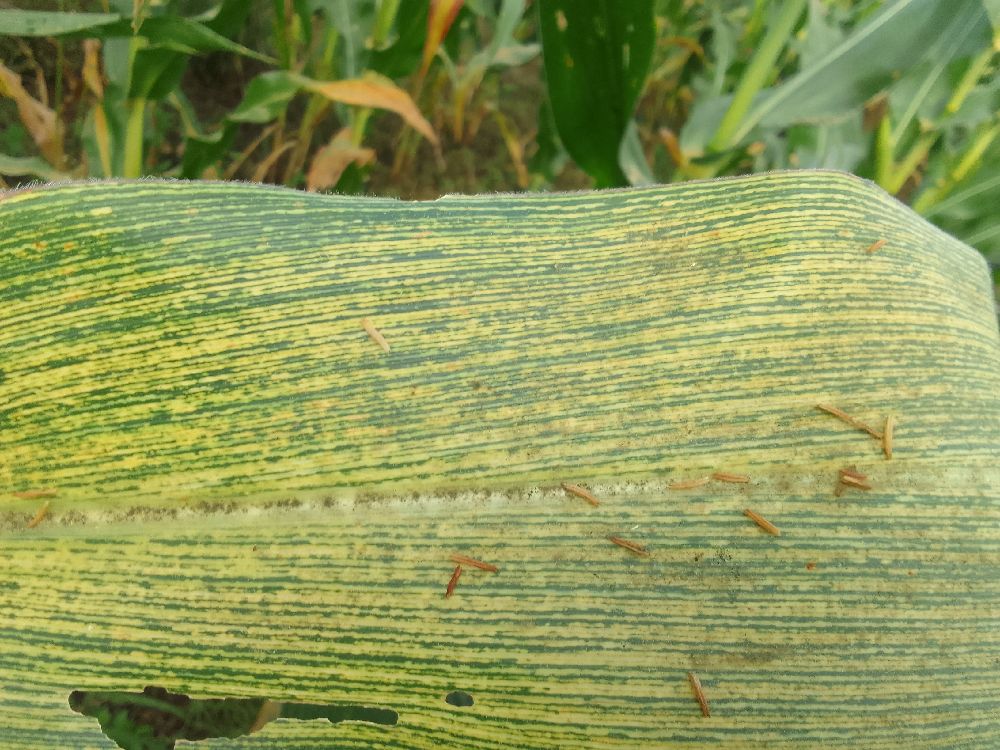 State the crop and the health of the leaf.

maize, maize streak virus
